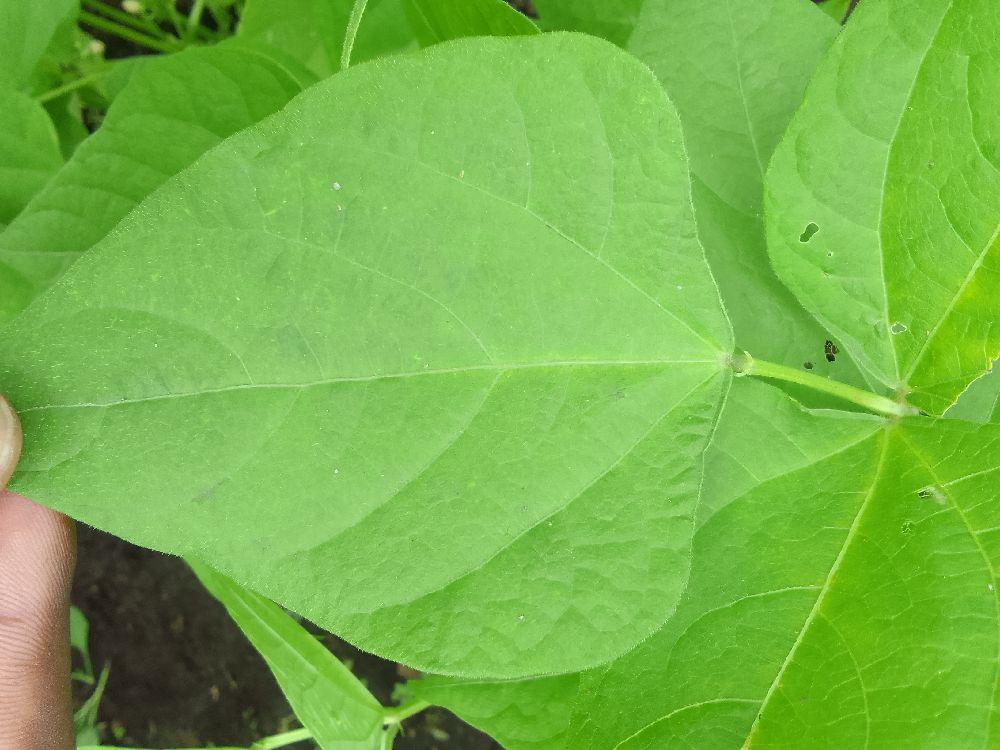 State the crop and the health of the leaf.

common bean, healthy
